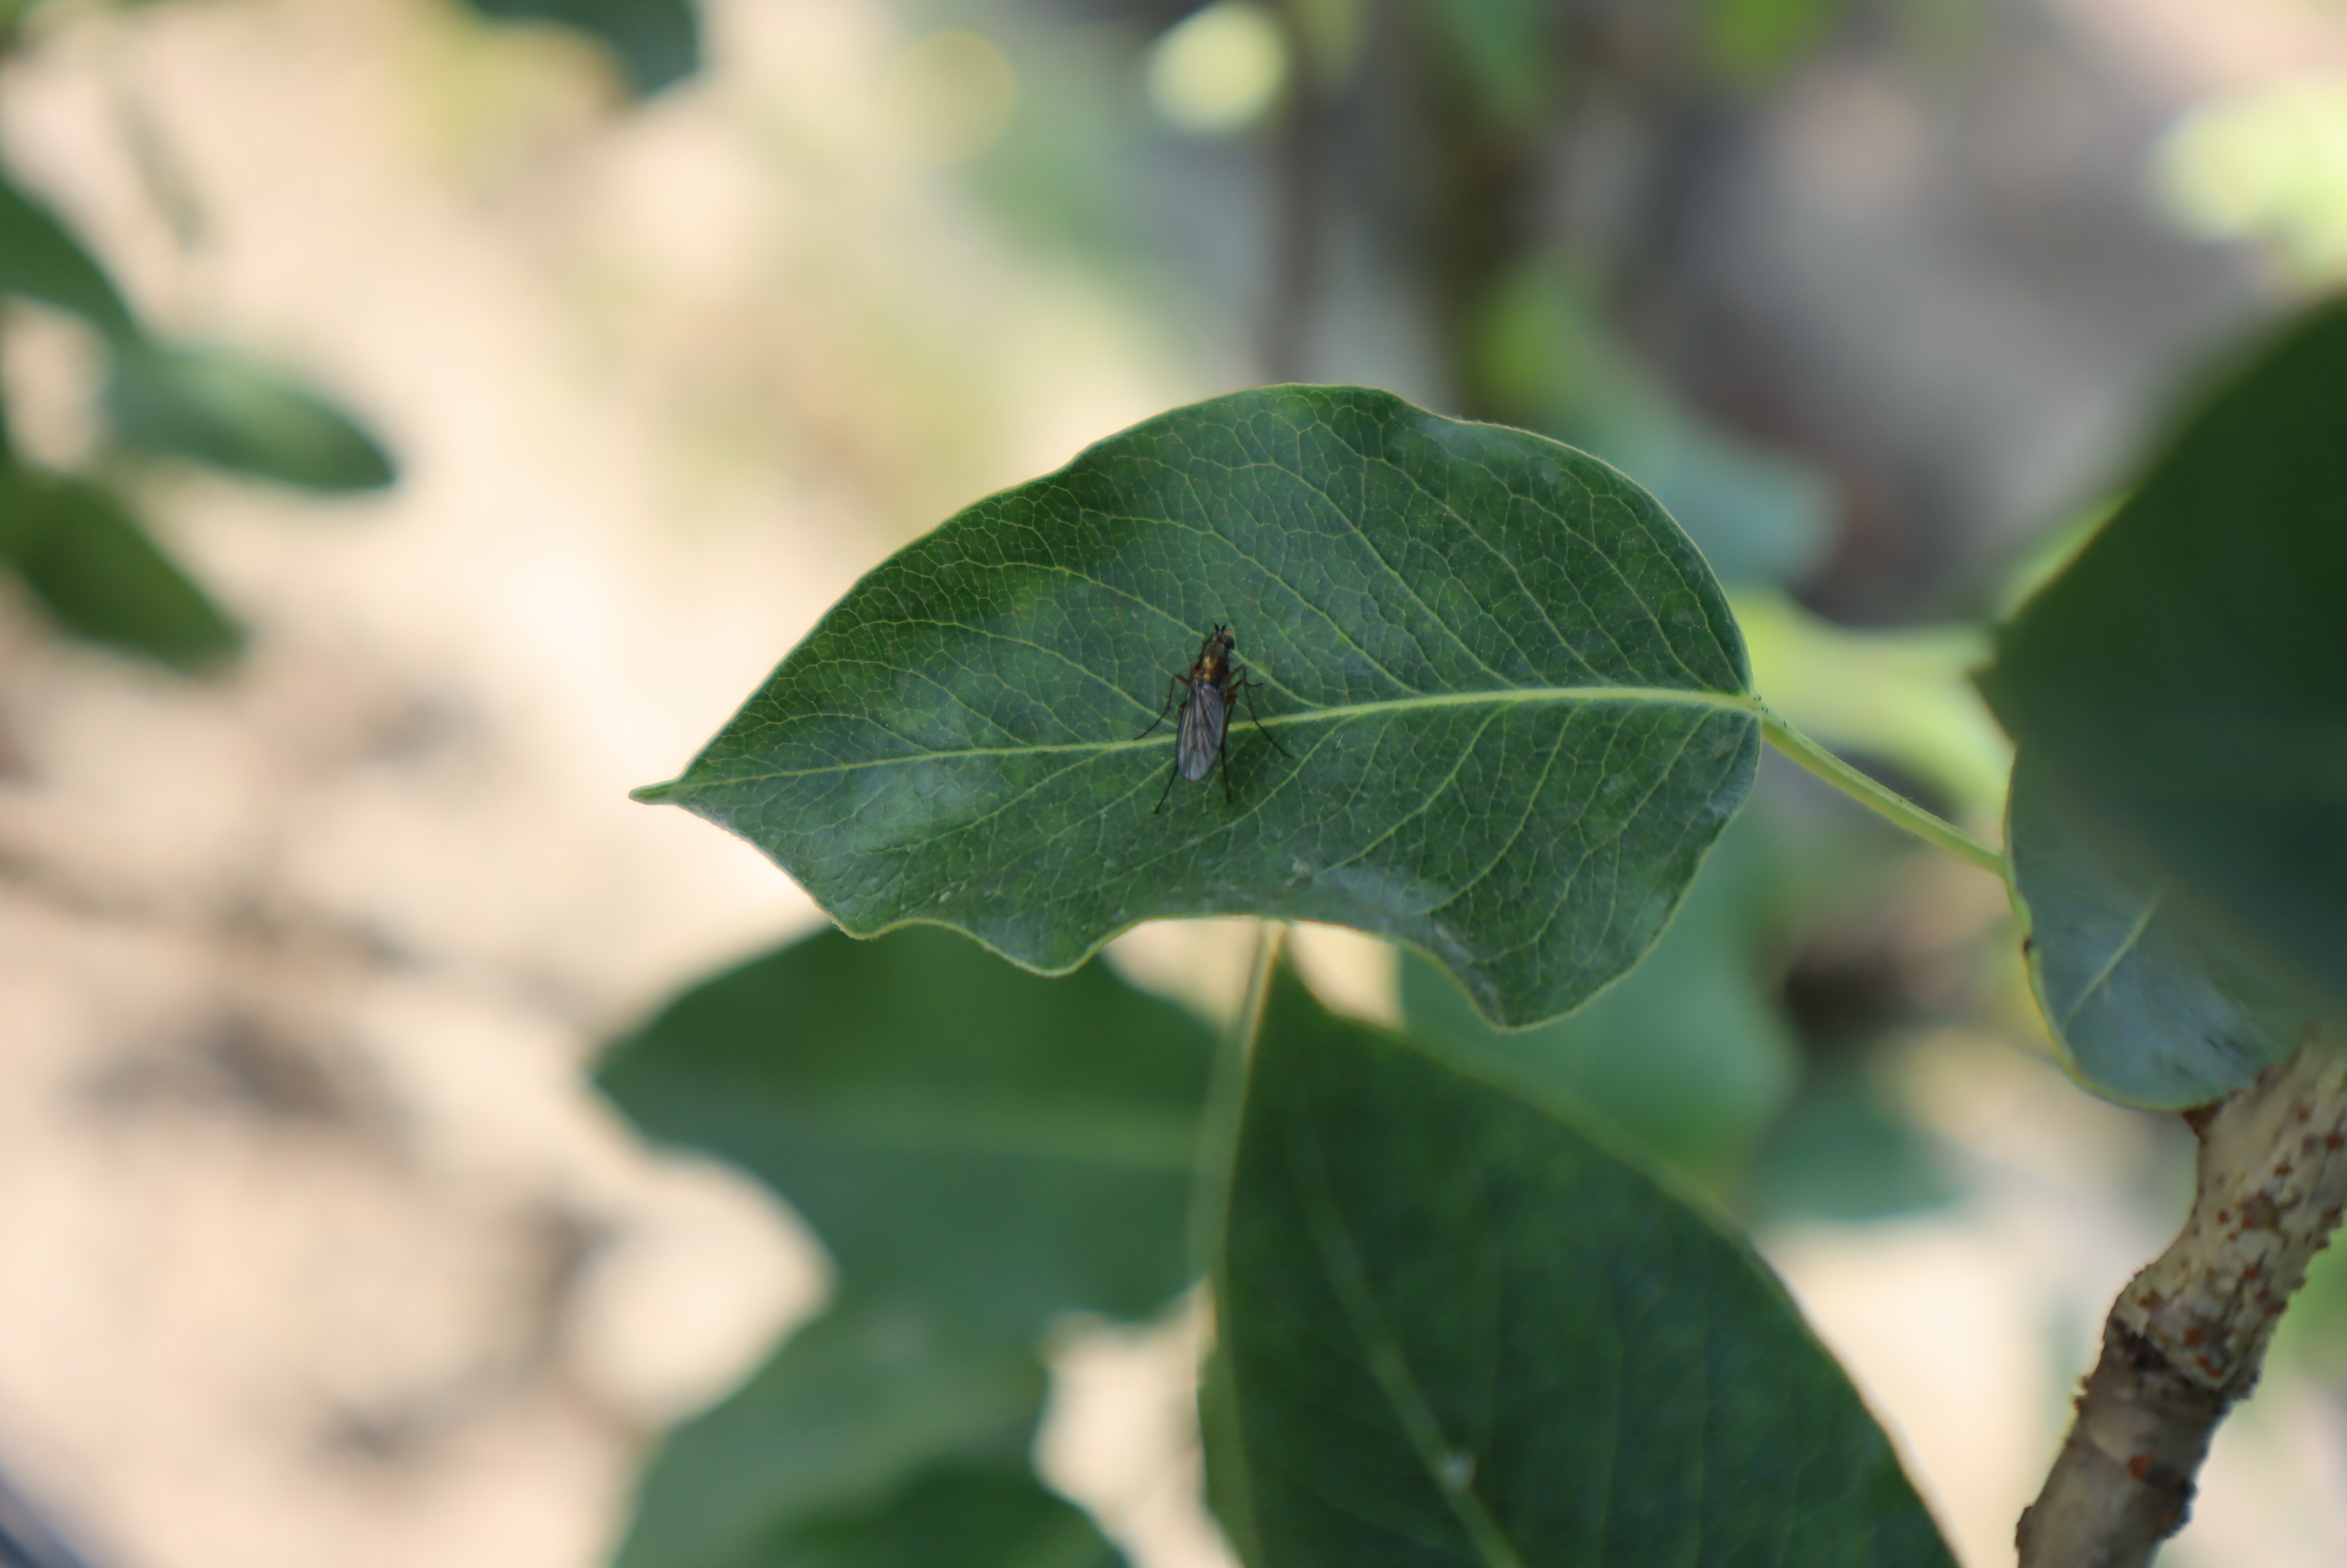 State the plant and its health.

pear, healthy
